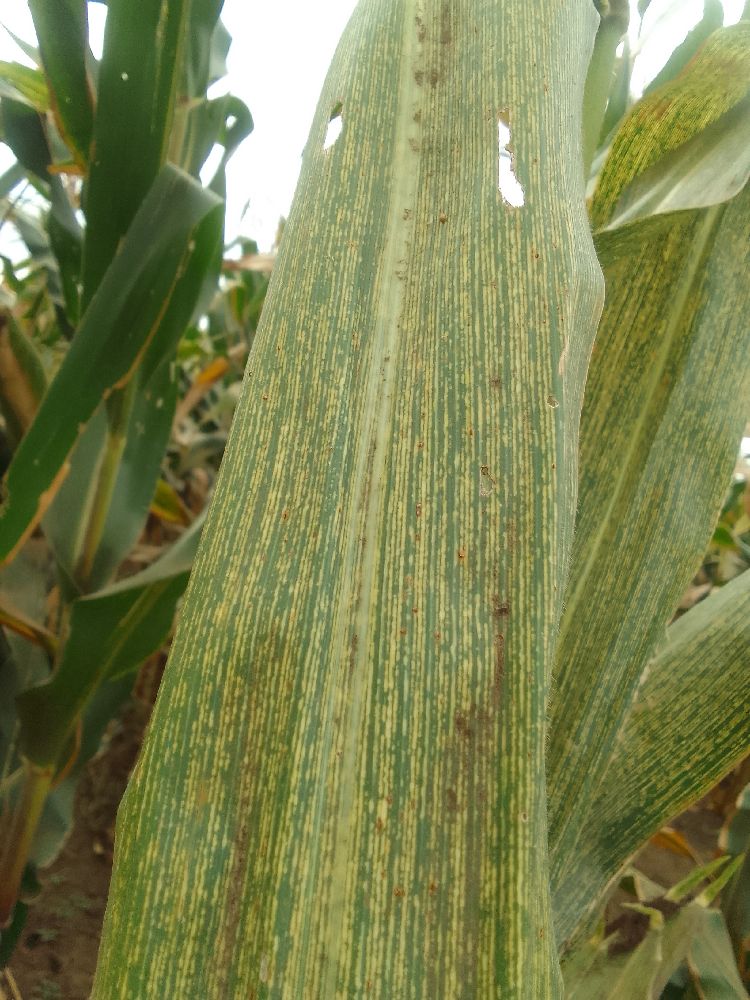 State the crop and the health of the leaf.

maize, maize streak virus
